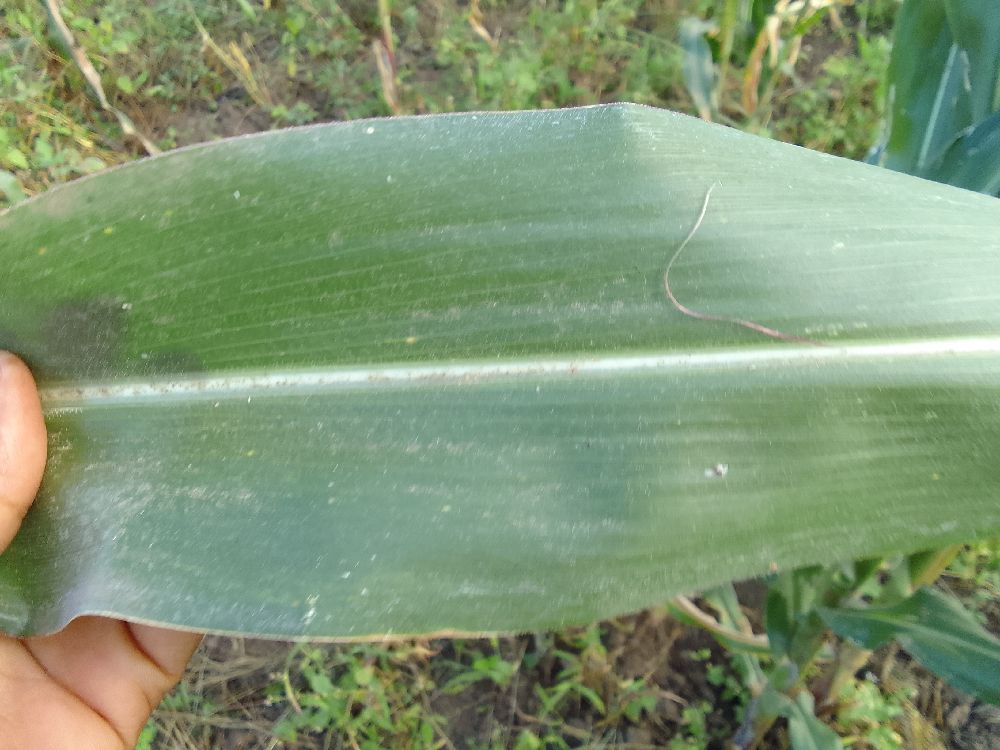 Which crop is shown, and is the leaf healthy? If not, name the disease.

maize, healthy
